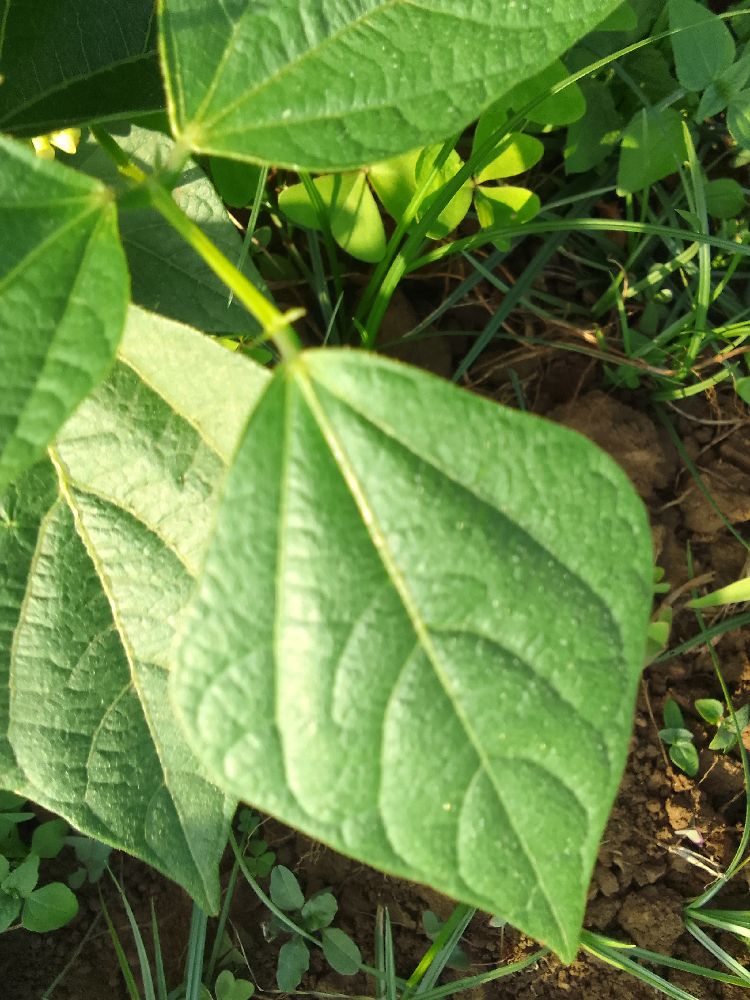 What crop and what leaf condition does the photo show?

common bean, healthy
